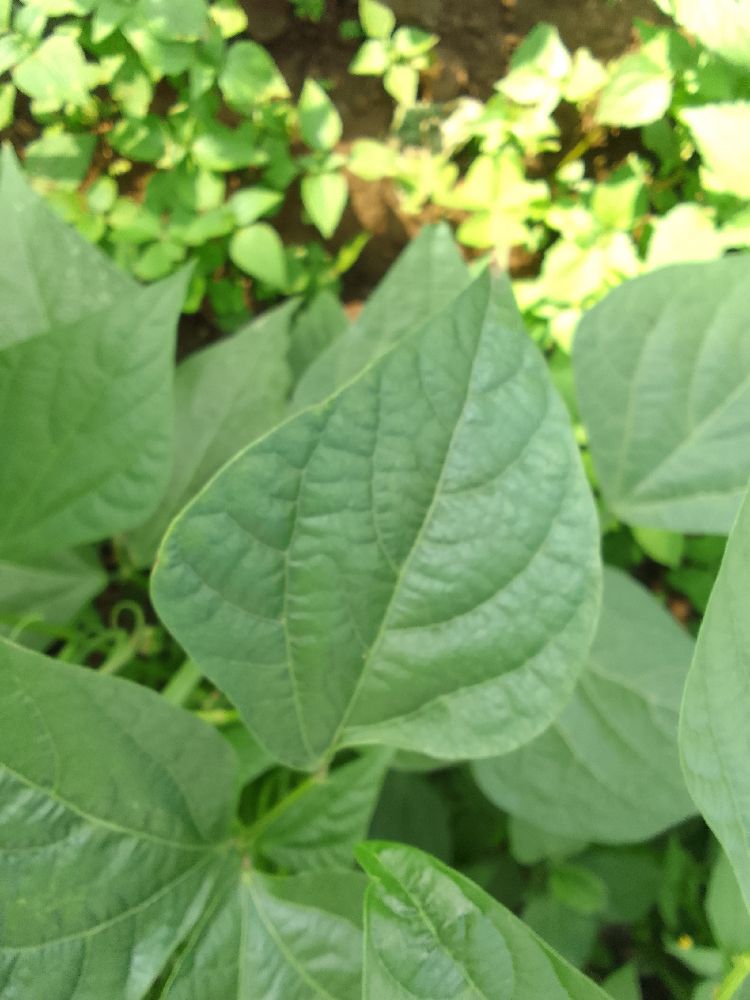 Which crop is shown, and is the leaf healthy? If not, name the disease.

common bean, healthy
